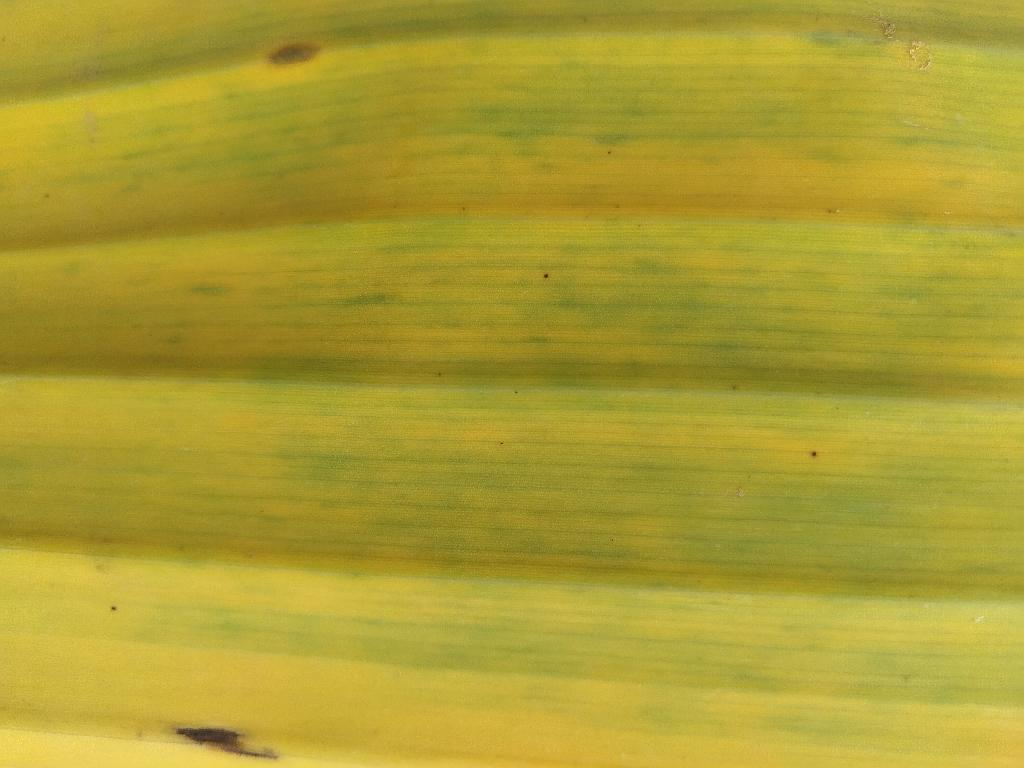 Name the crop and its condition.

banana, fusarium wilt race 1
